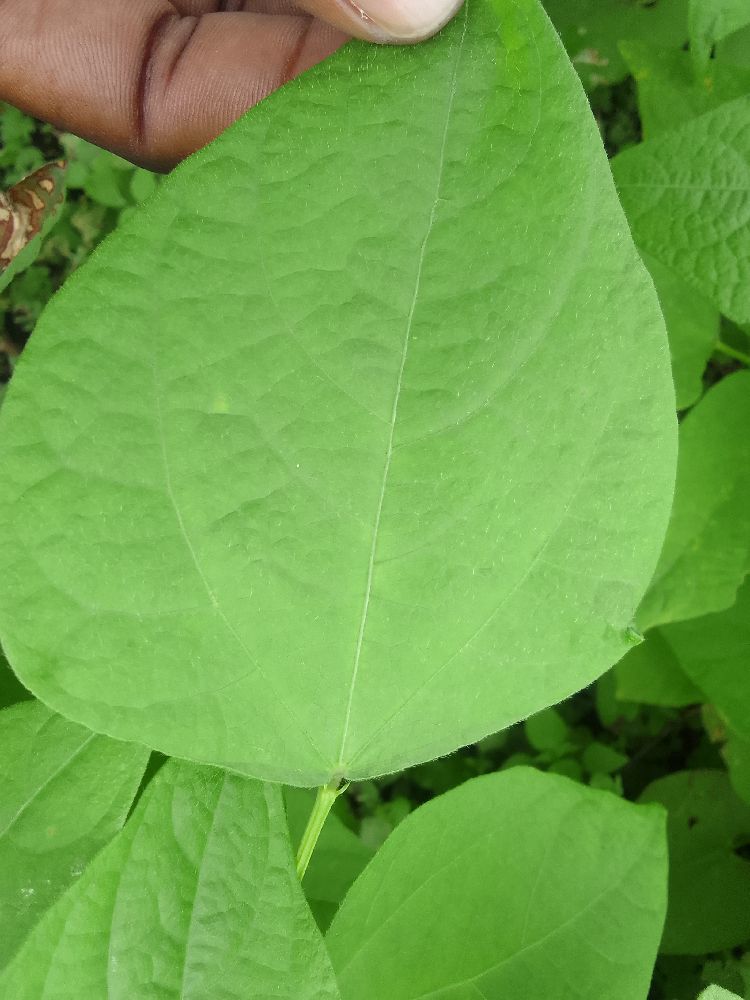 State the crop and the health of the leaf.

common bean, healthy
